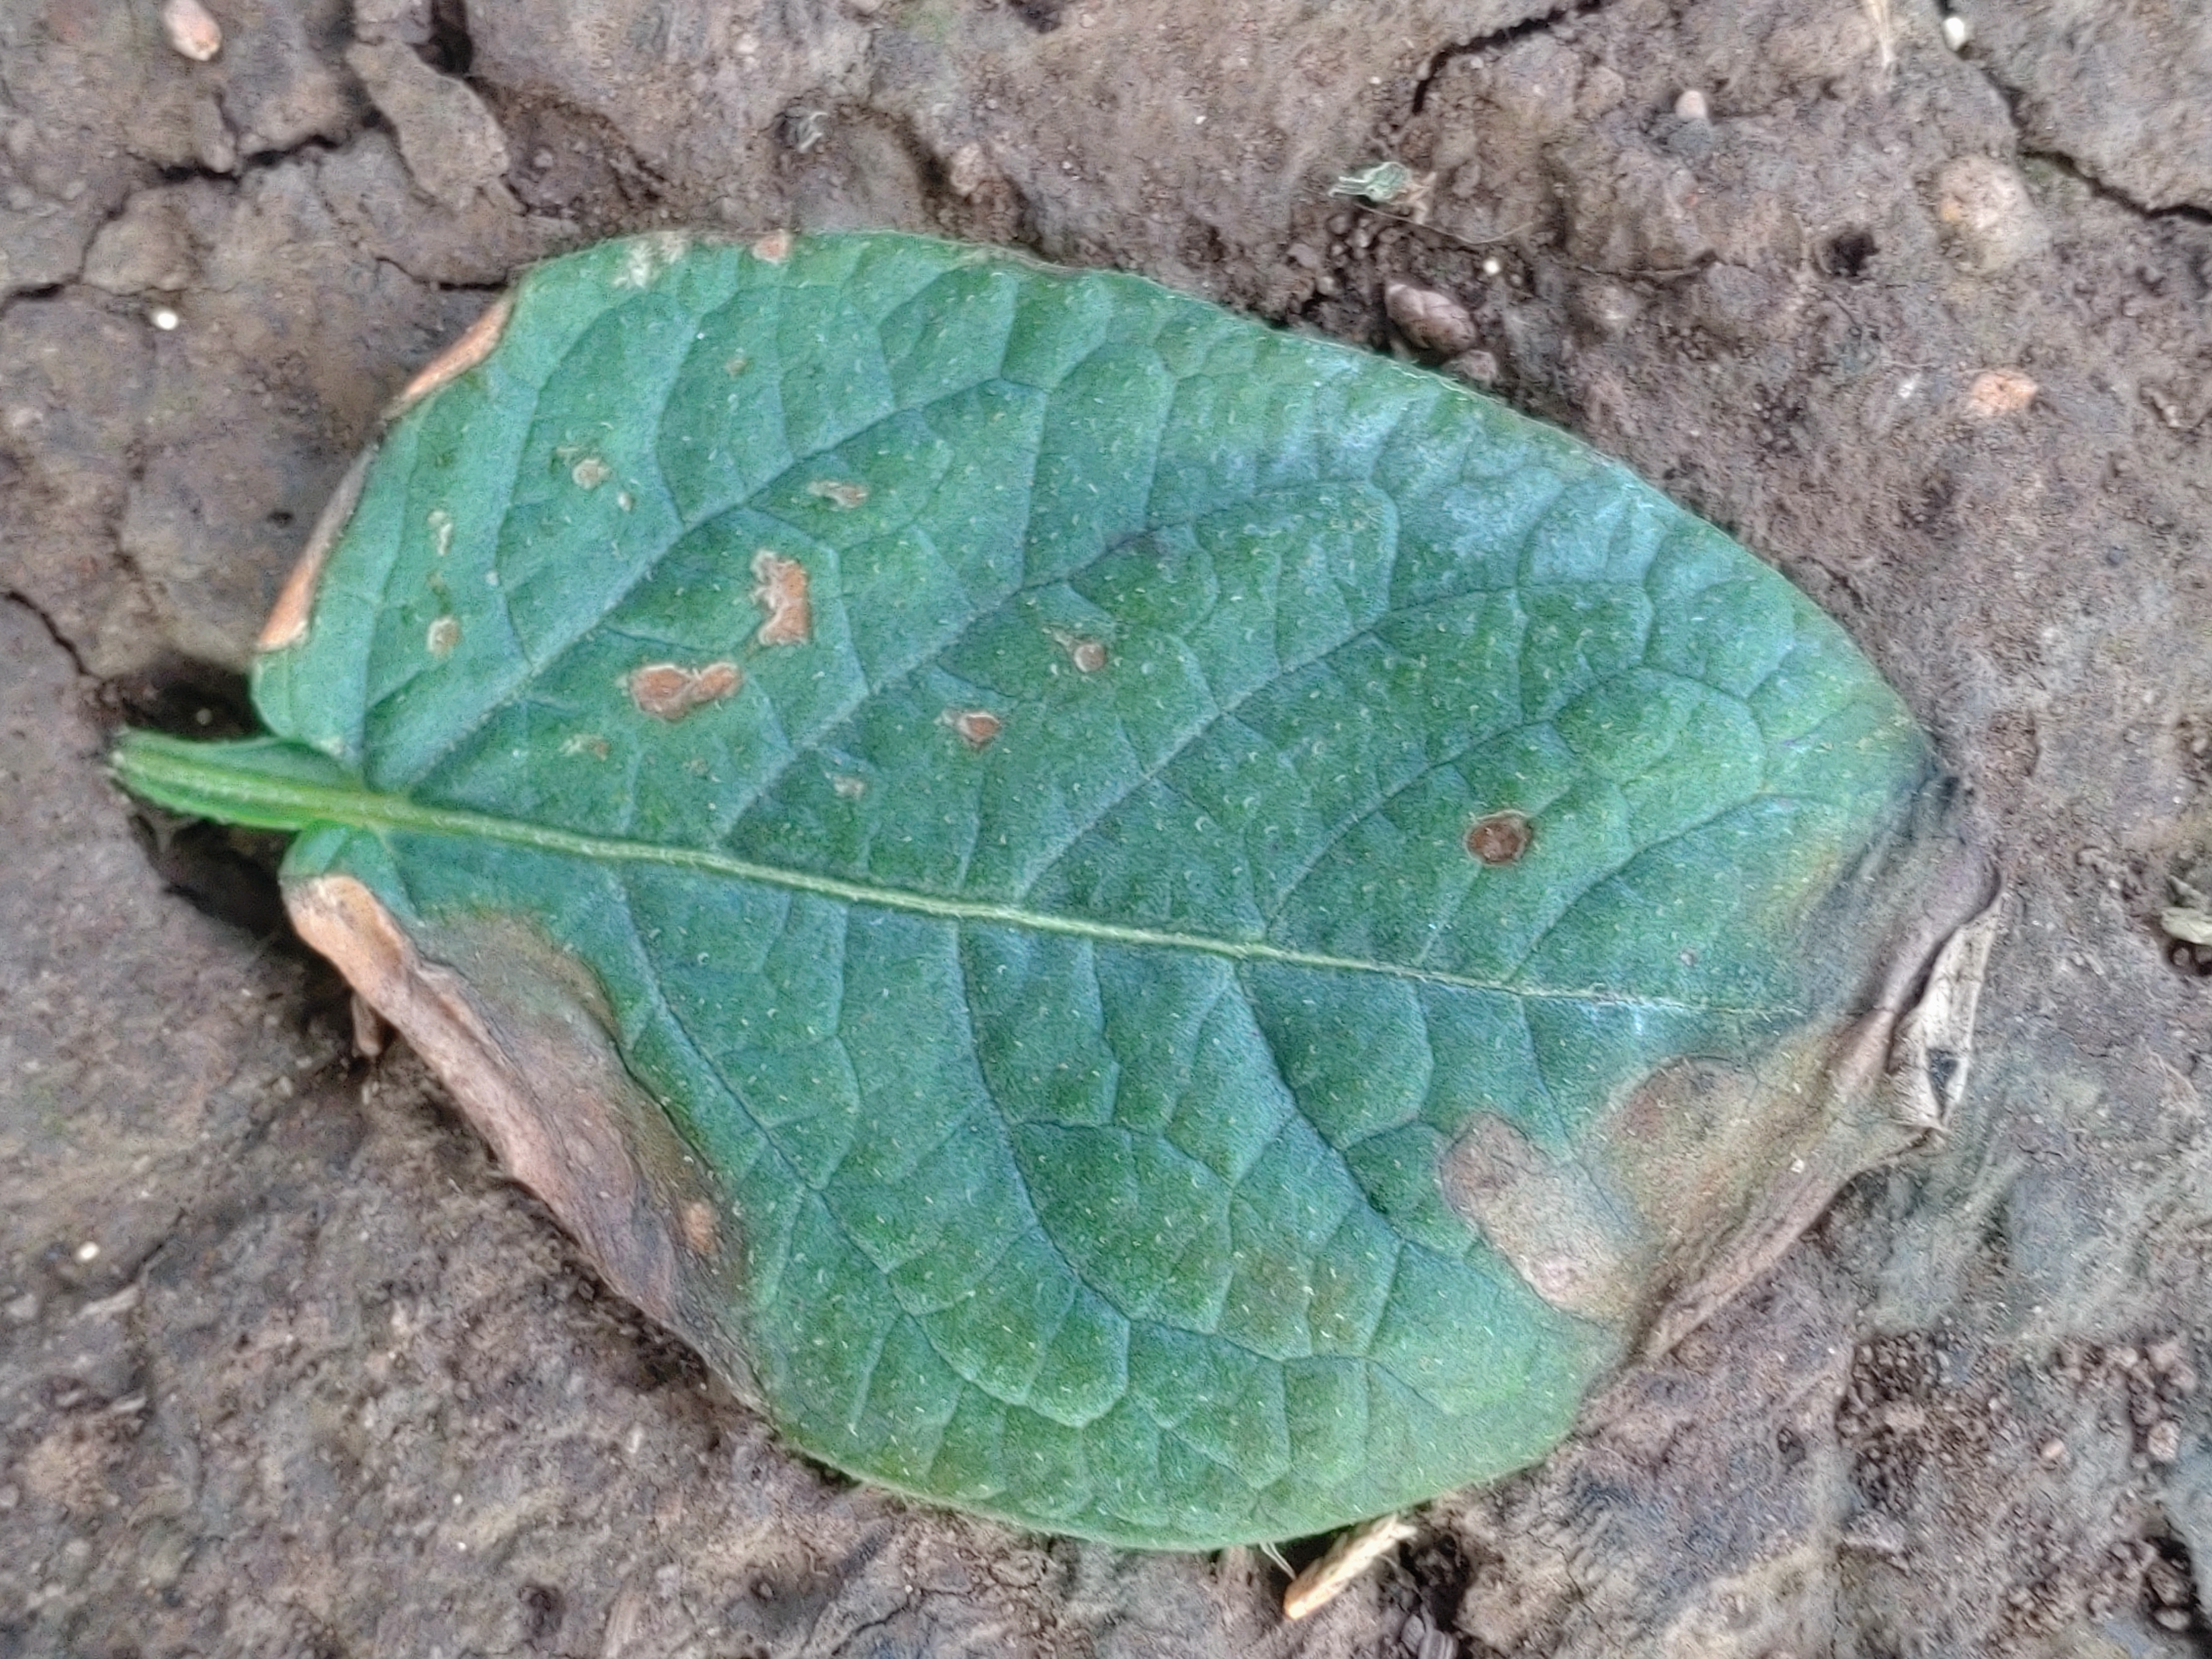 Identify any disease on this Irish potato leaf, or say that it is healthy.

early blight
